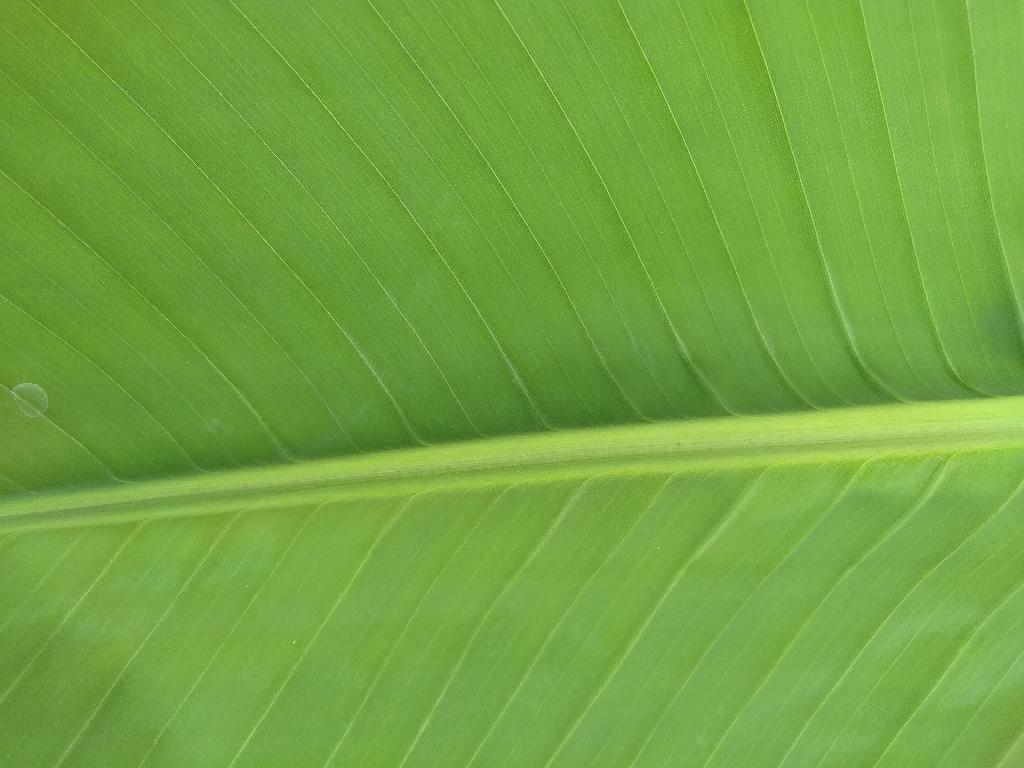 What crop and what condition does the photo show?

banana, healthy
